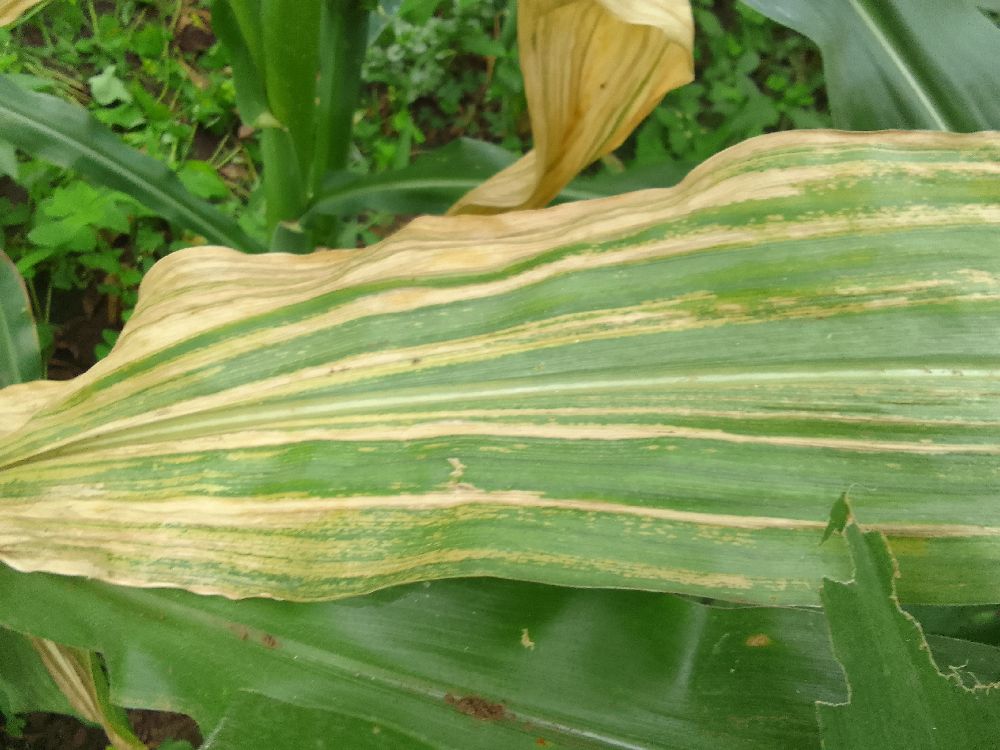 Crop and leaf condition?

maize, maize lethal necrosis
